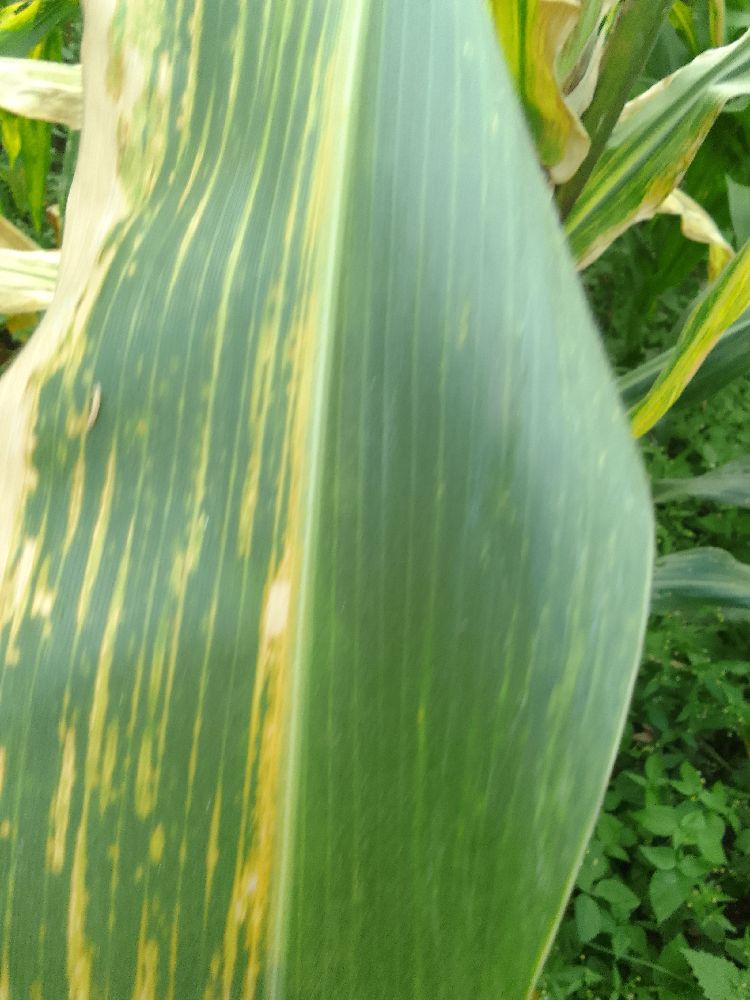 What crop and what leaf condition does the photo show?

maize, maize lethal necrosis
